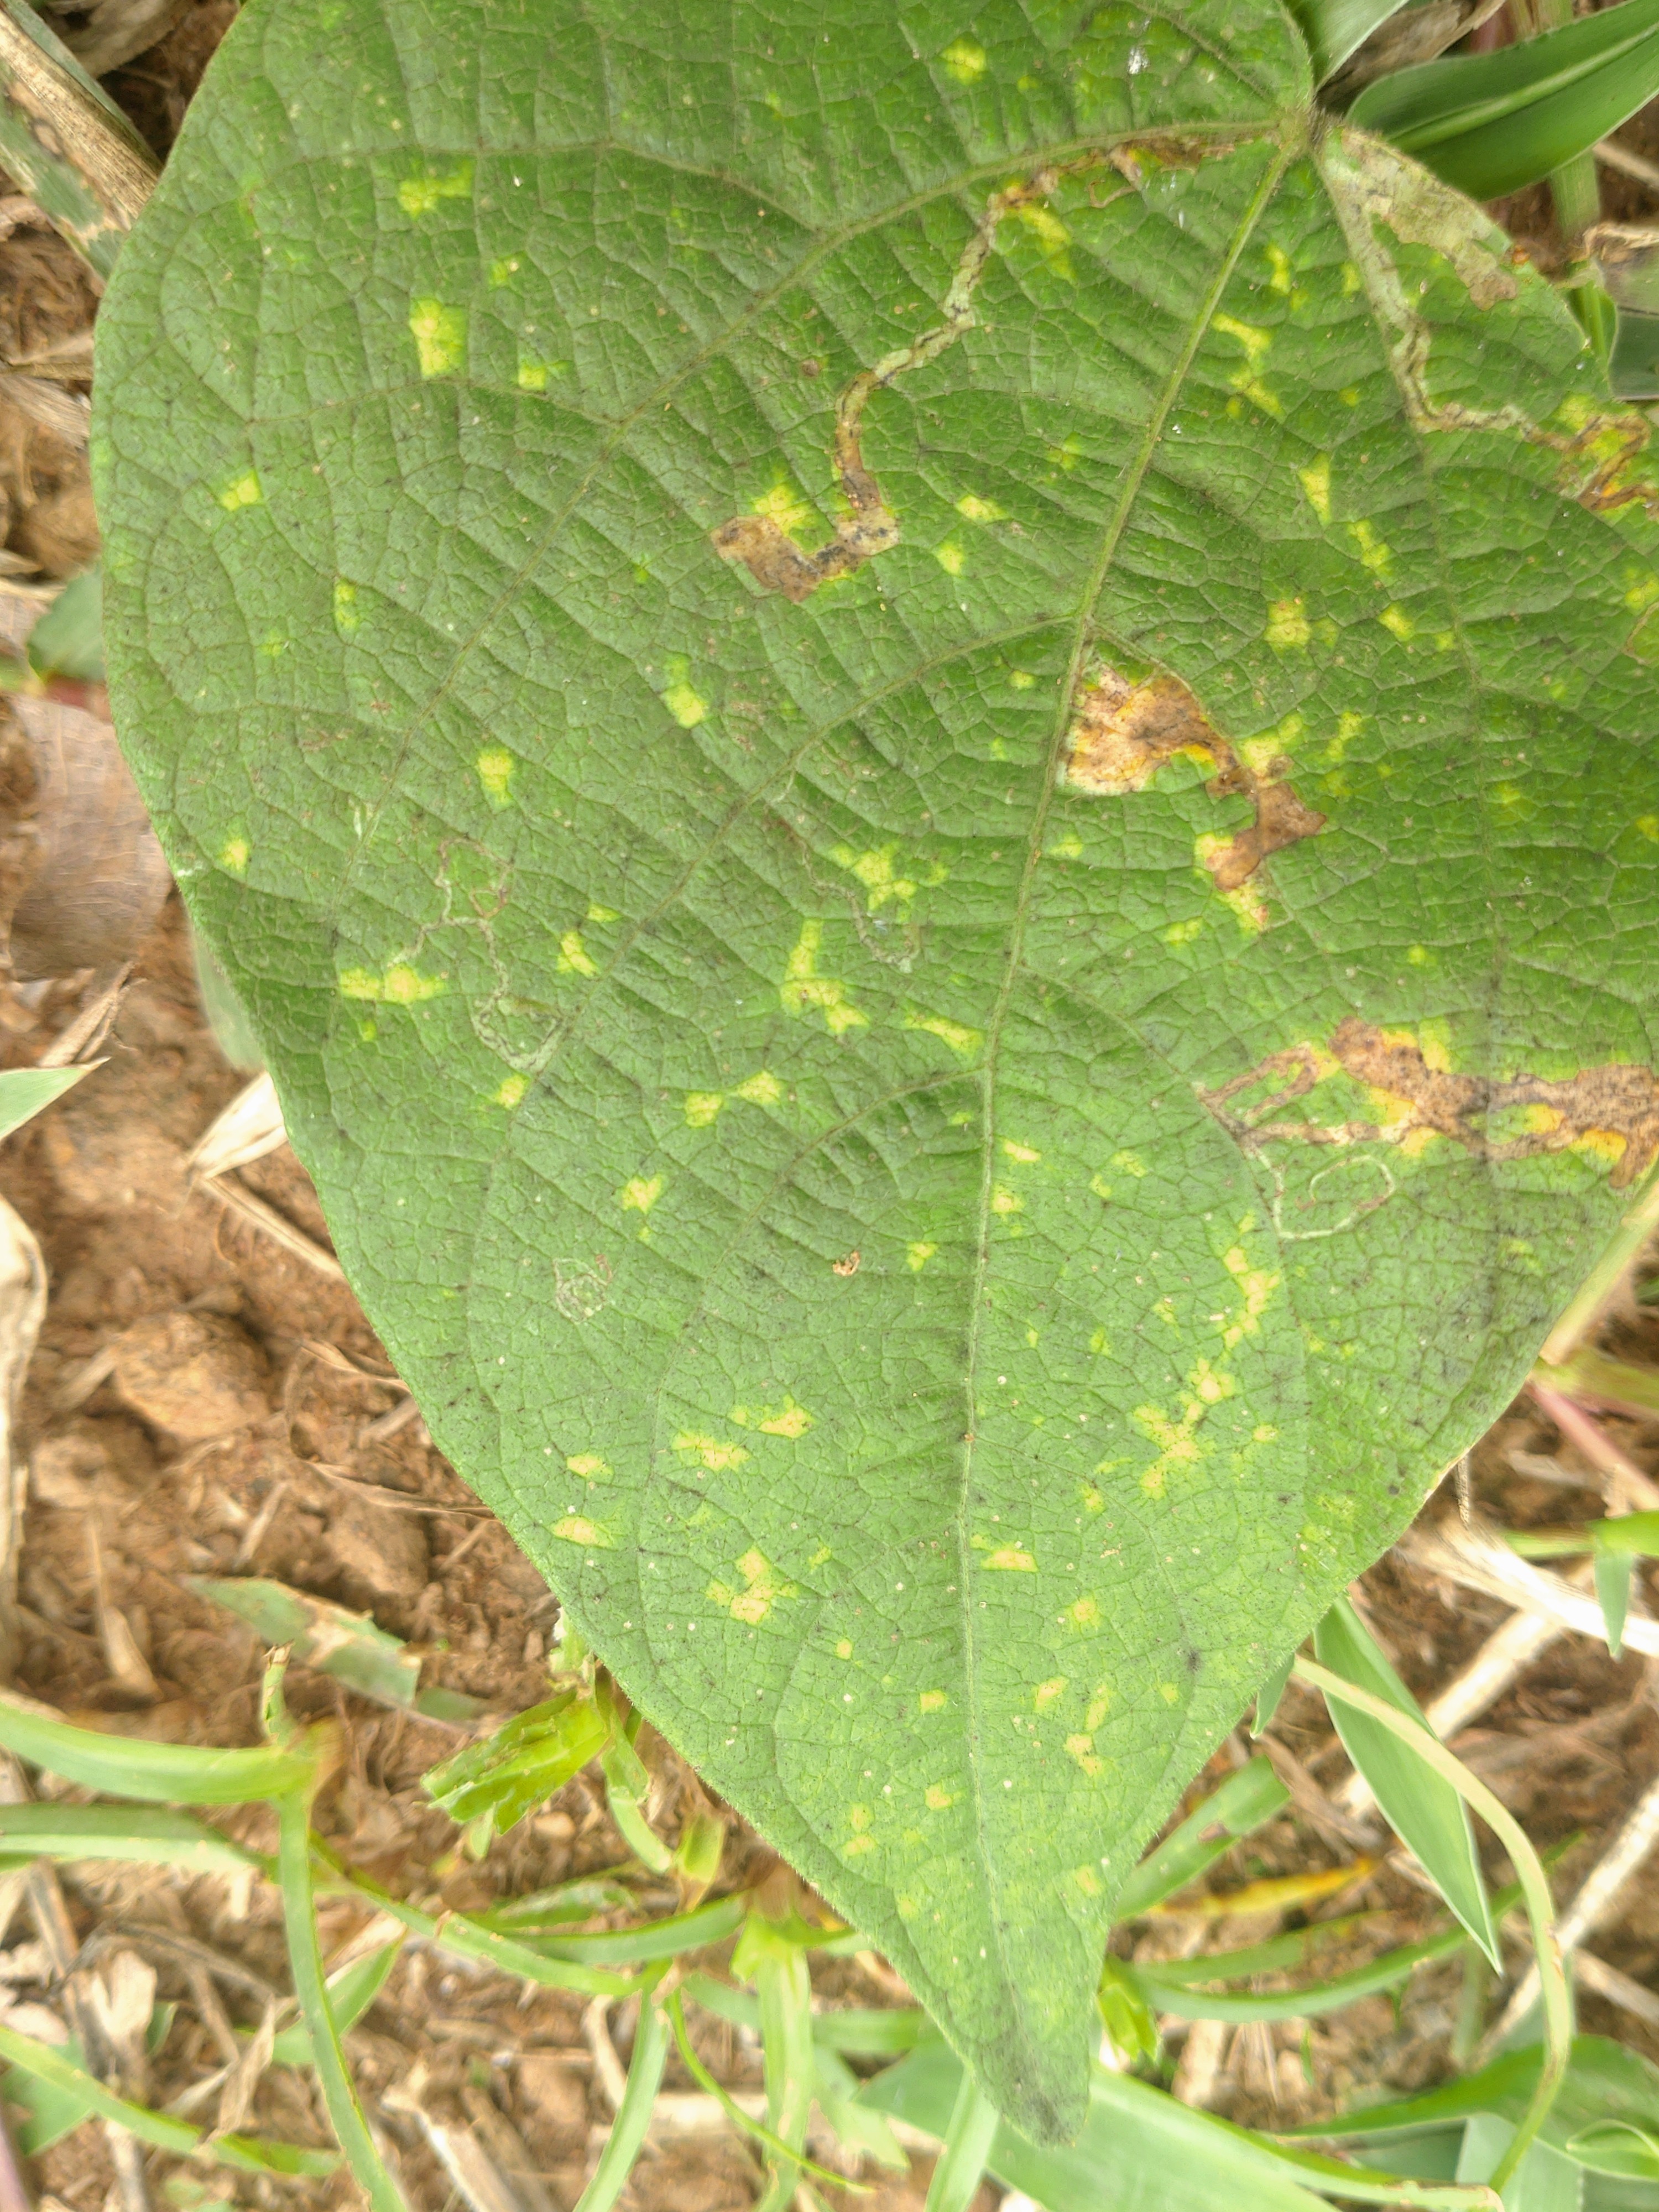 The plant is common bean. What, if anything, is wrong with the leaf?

rust
